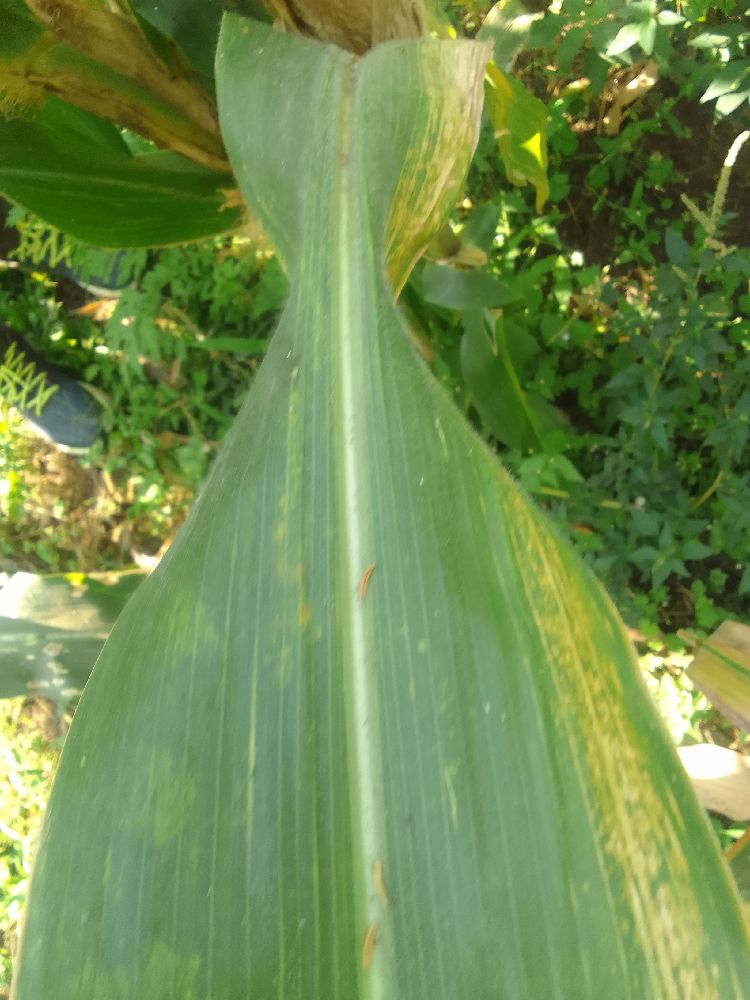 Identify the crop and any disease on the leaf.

maize, maize lethal necrosis
